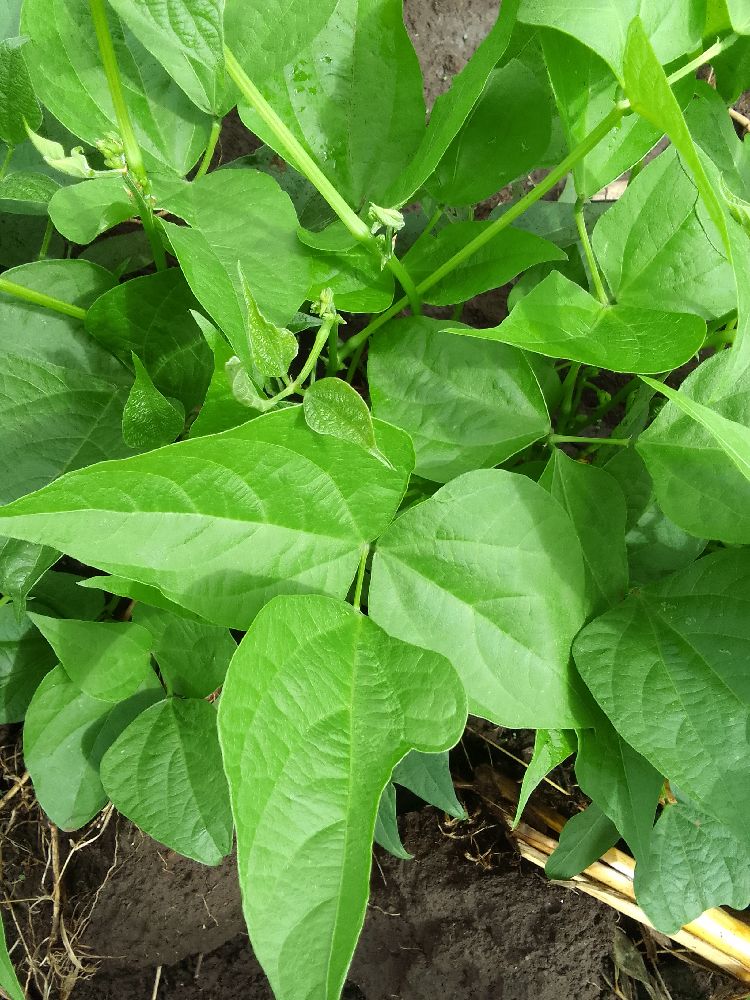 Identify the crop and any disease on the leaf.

common bean, healthy
